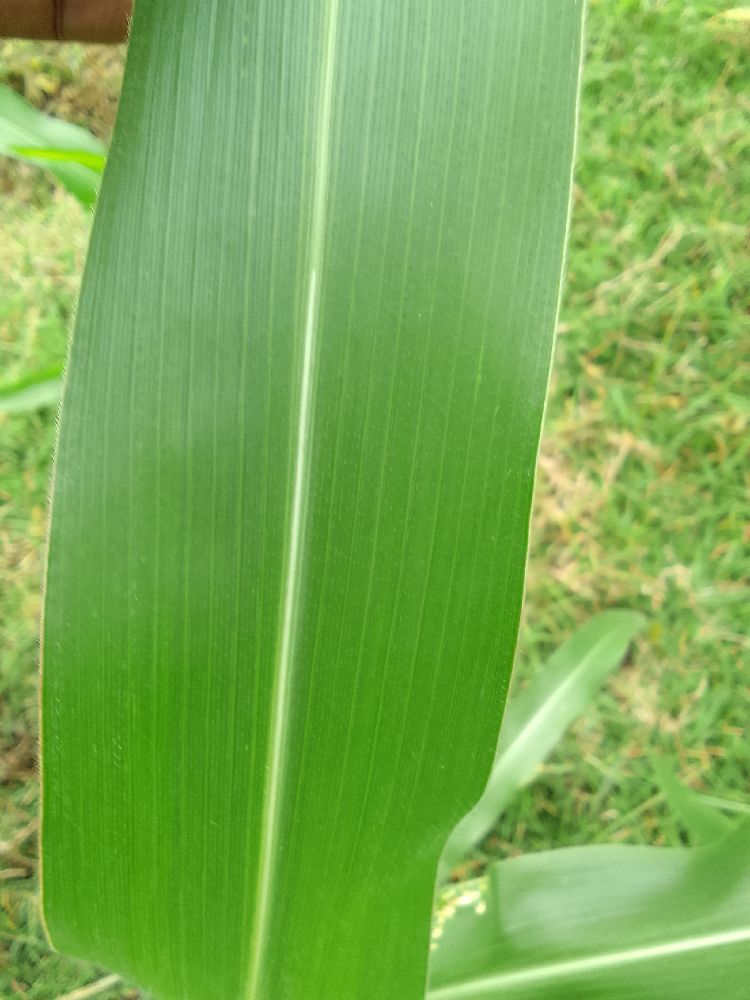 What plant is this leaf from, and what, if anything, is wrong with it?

maize, healthy
